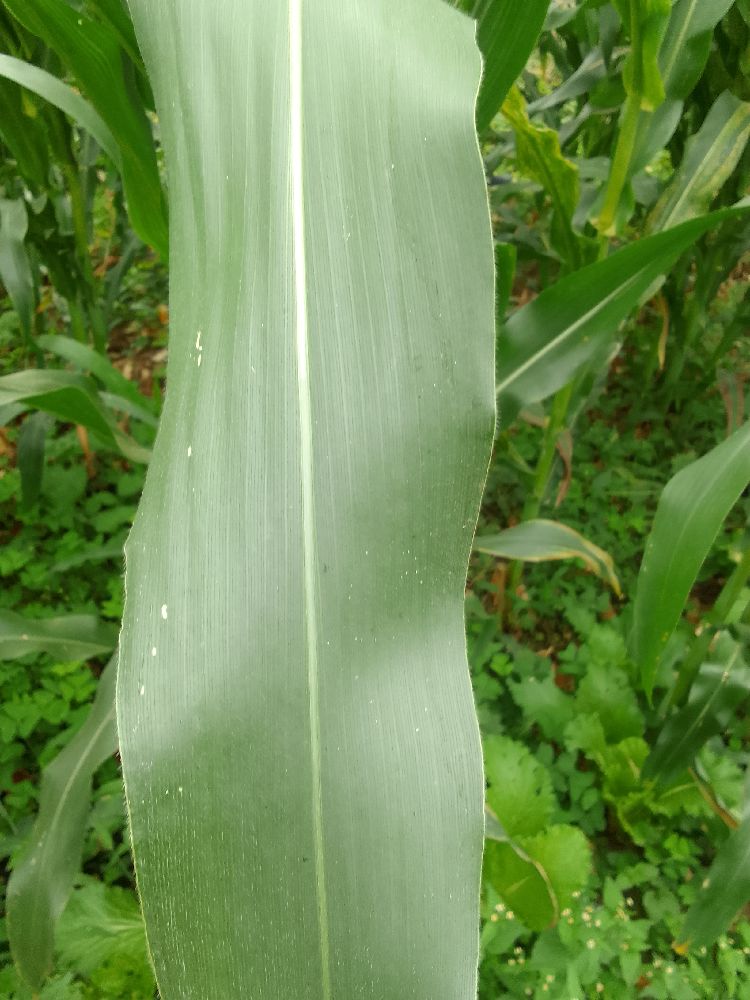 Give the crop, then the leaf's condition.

maize, healthy
